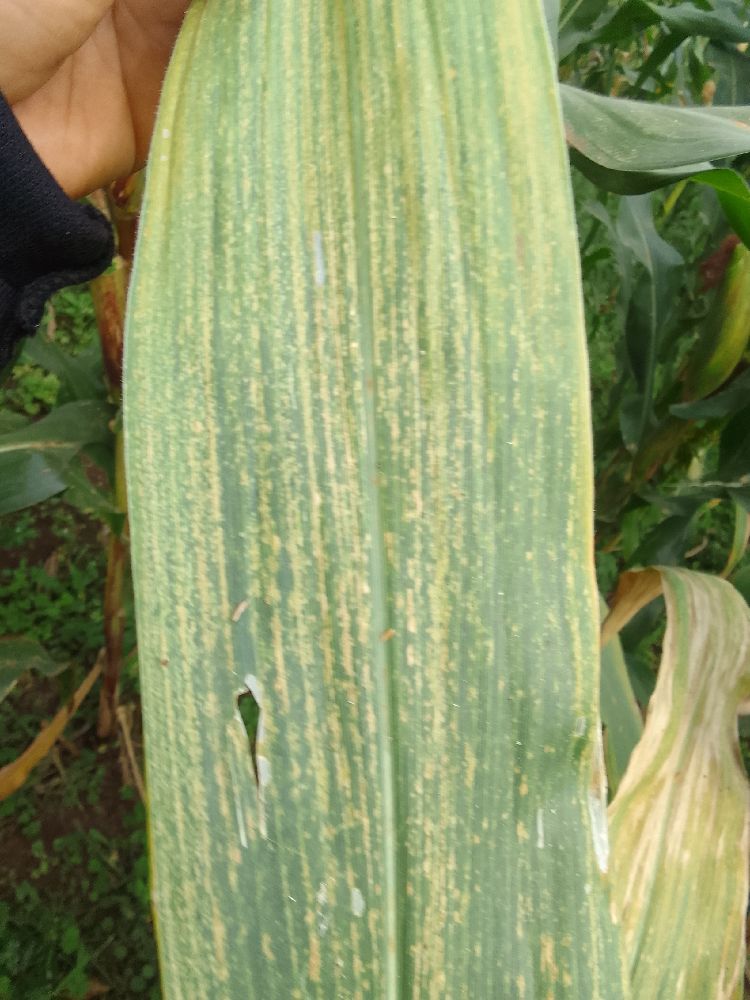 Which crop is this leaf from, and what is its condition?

maize, maize lethal necrosis
